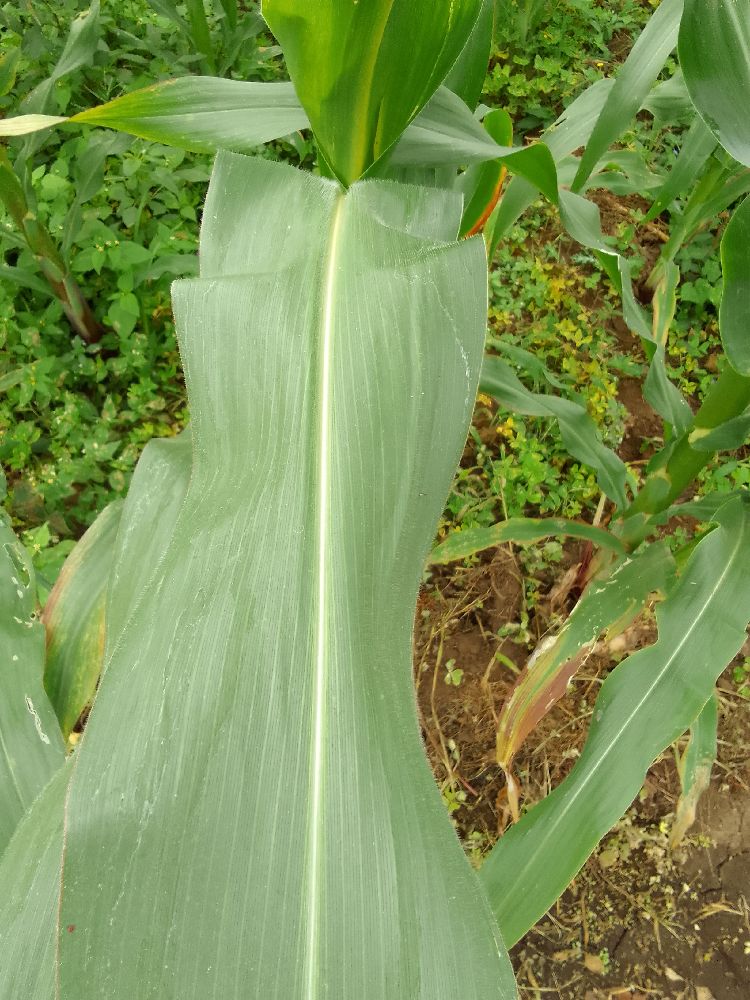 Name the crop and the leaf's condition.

maize, healthy
